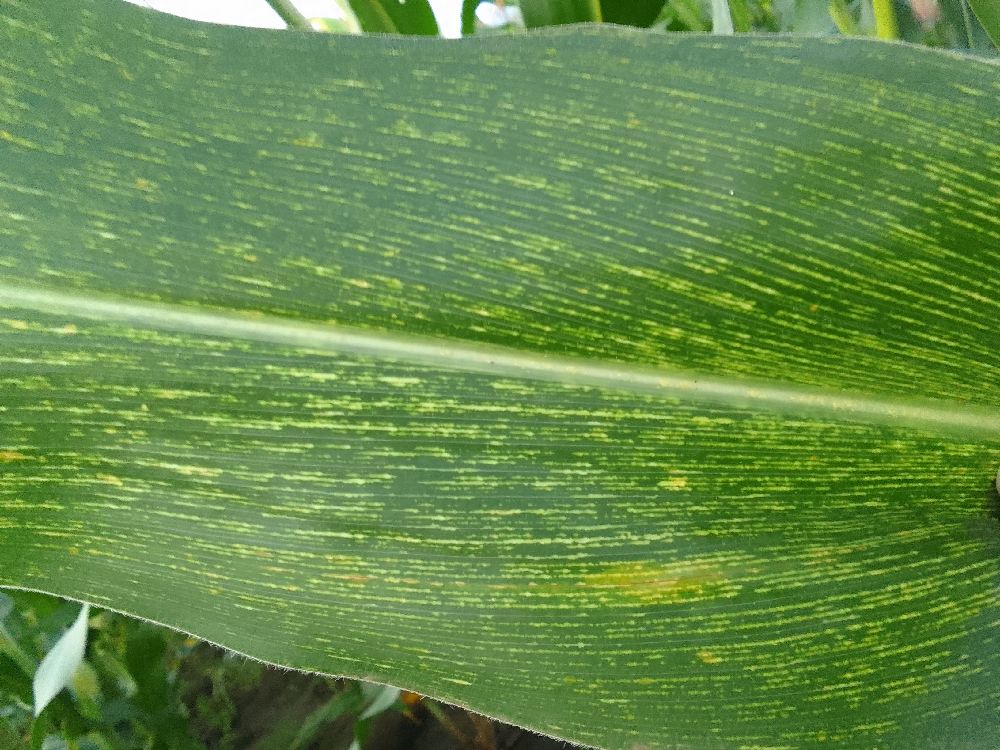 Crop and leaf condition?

maize, maize streak virus
